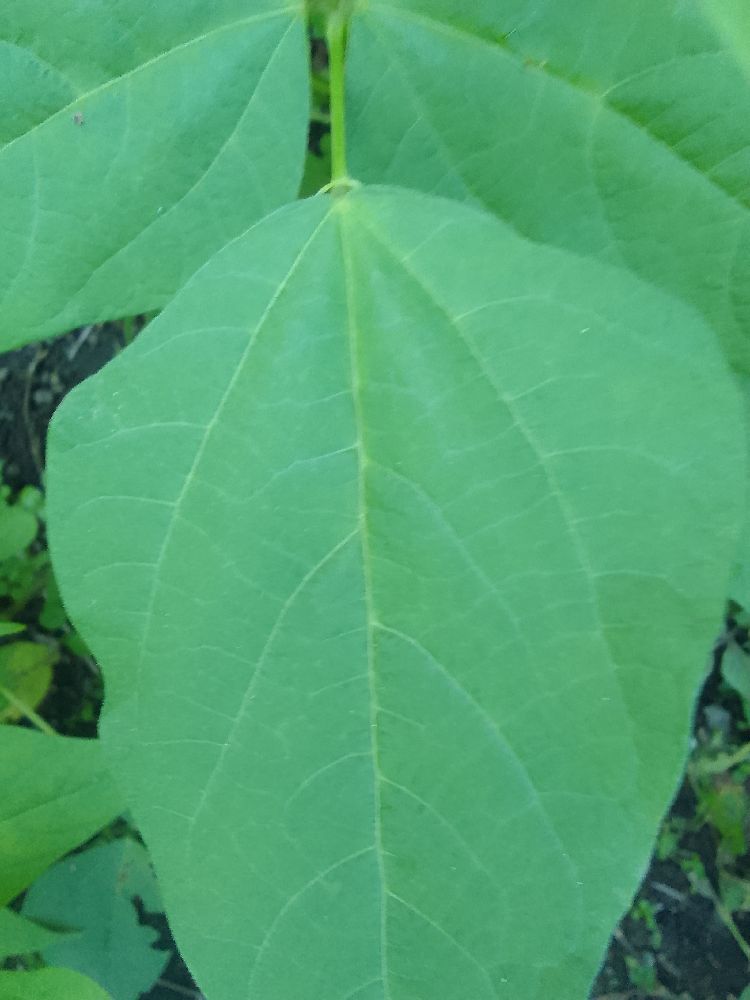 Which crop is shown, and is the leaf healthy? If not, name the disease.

common bean, healthy
